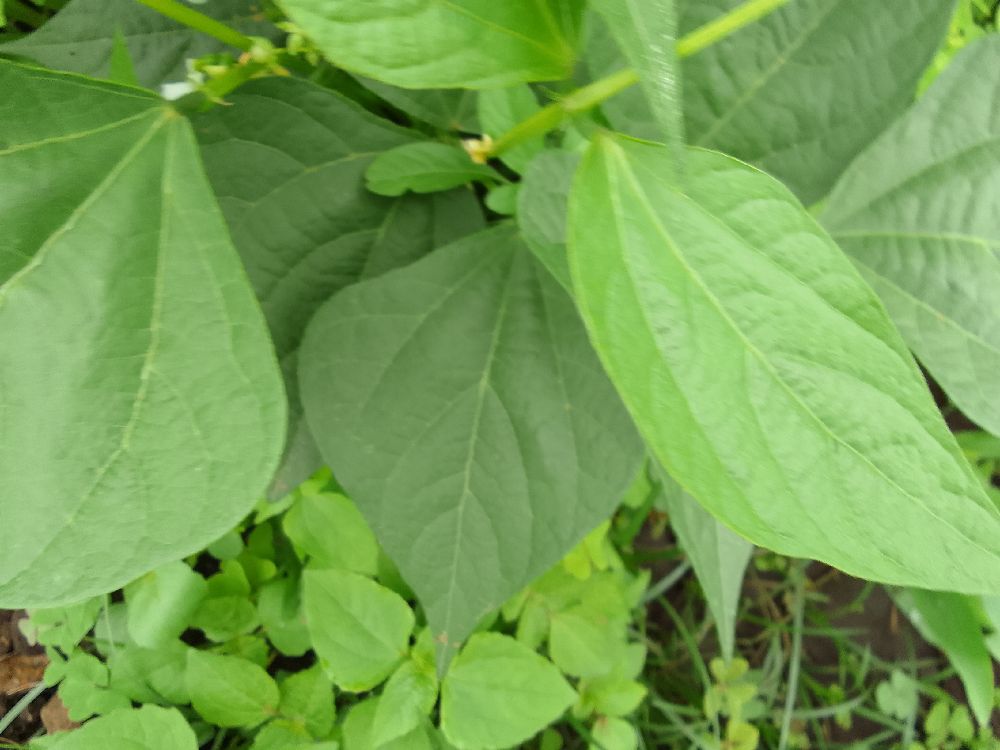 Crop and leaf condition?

common bean, healthy
